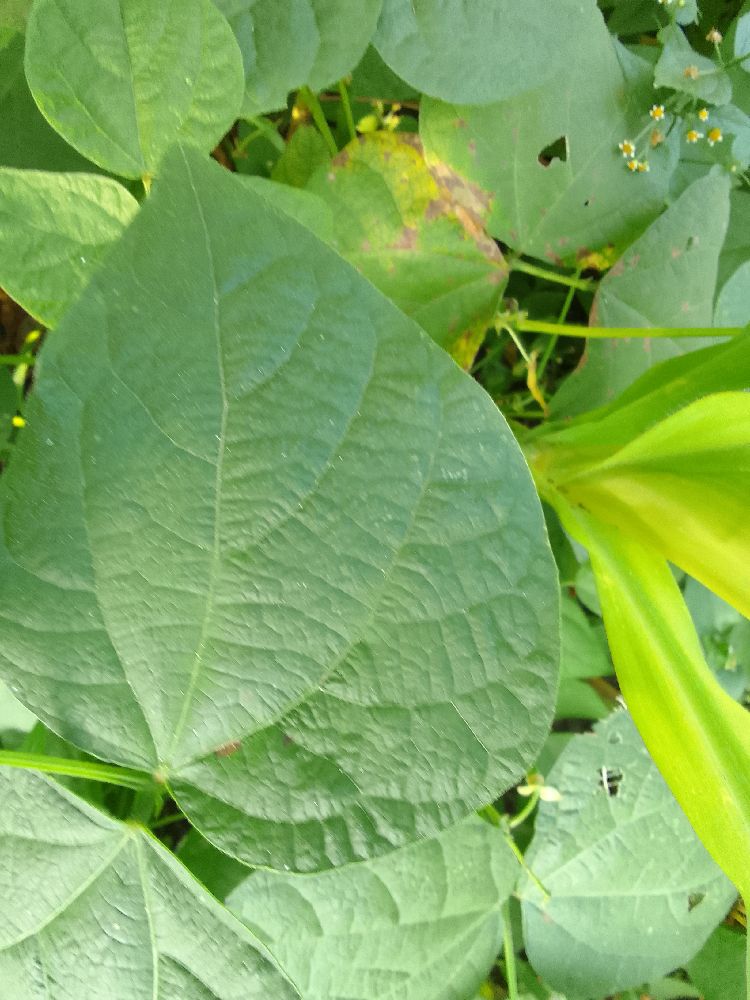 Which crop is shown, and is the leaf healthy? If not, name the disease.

common bean, healthy
